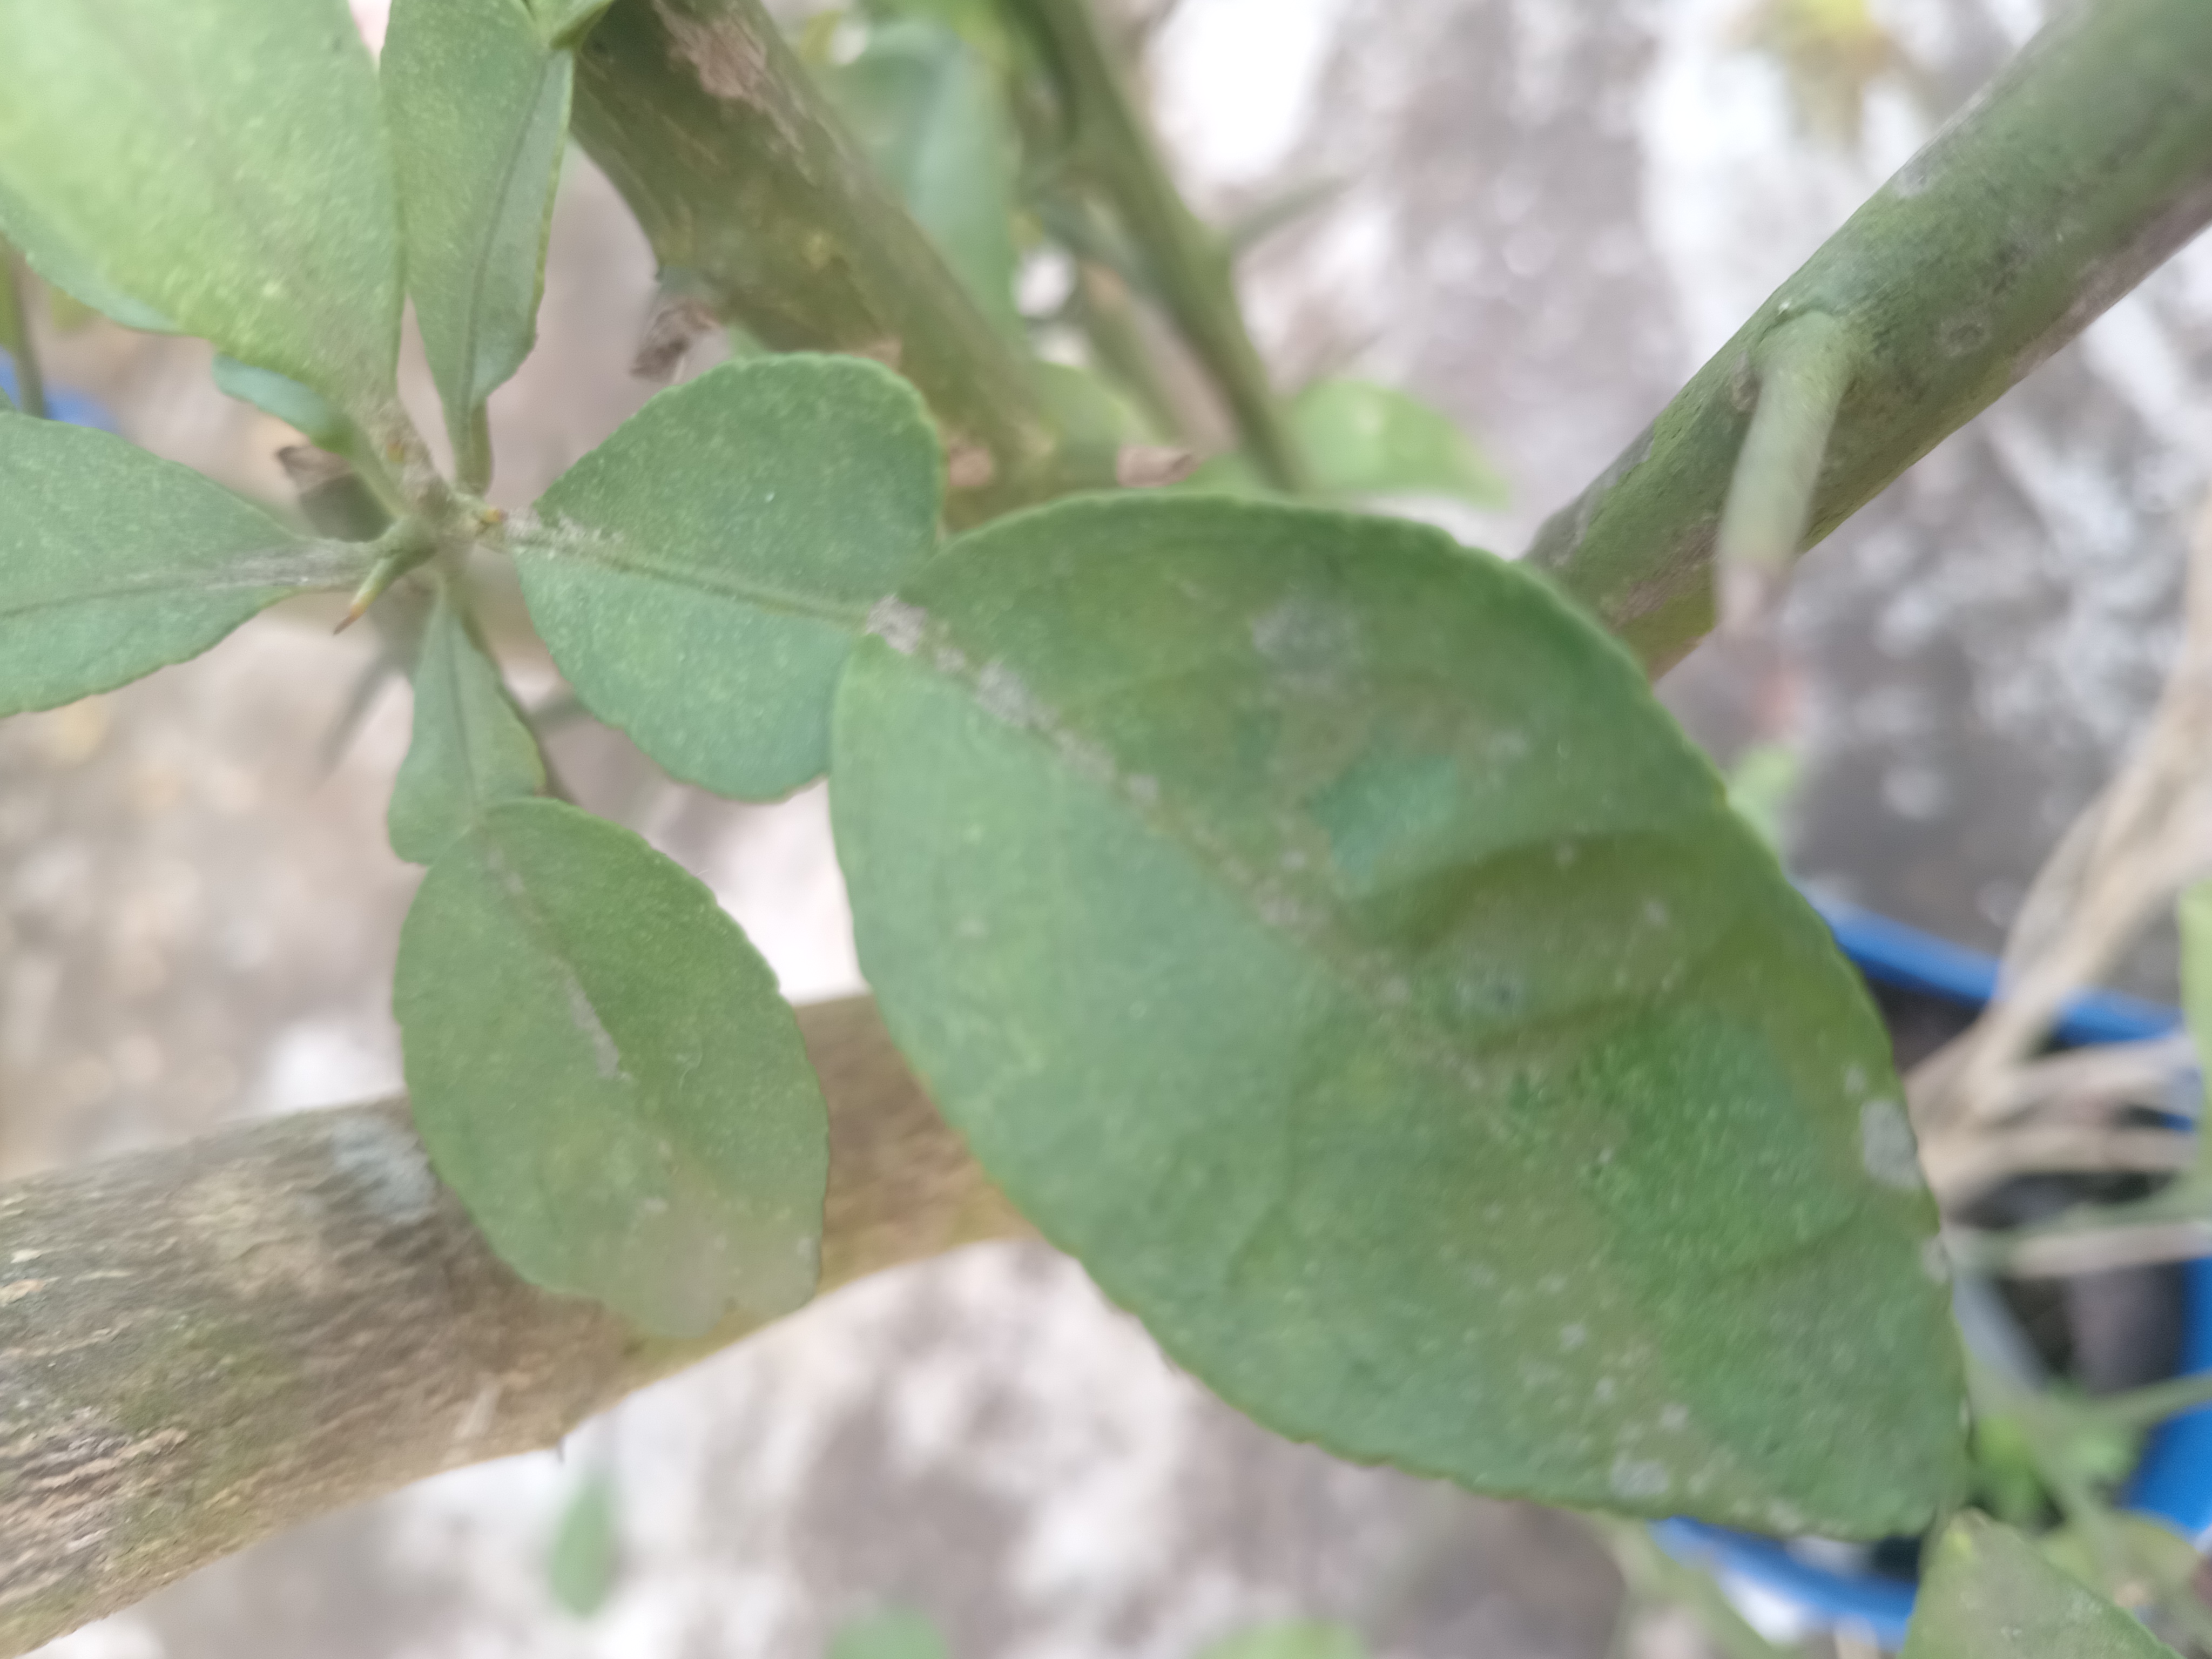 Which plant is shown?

lemon
